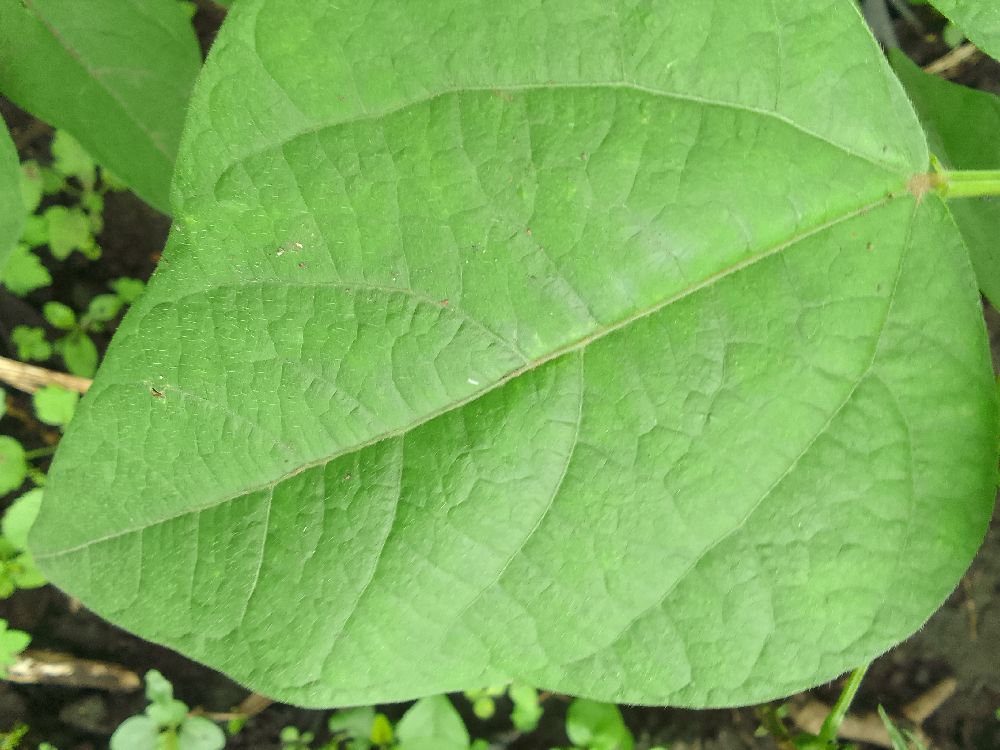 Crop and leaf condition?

common bean, healthy
